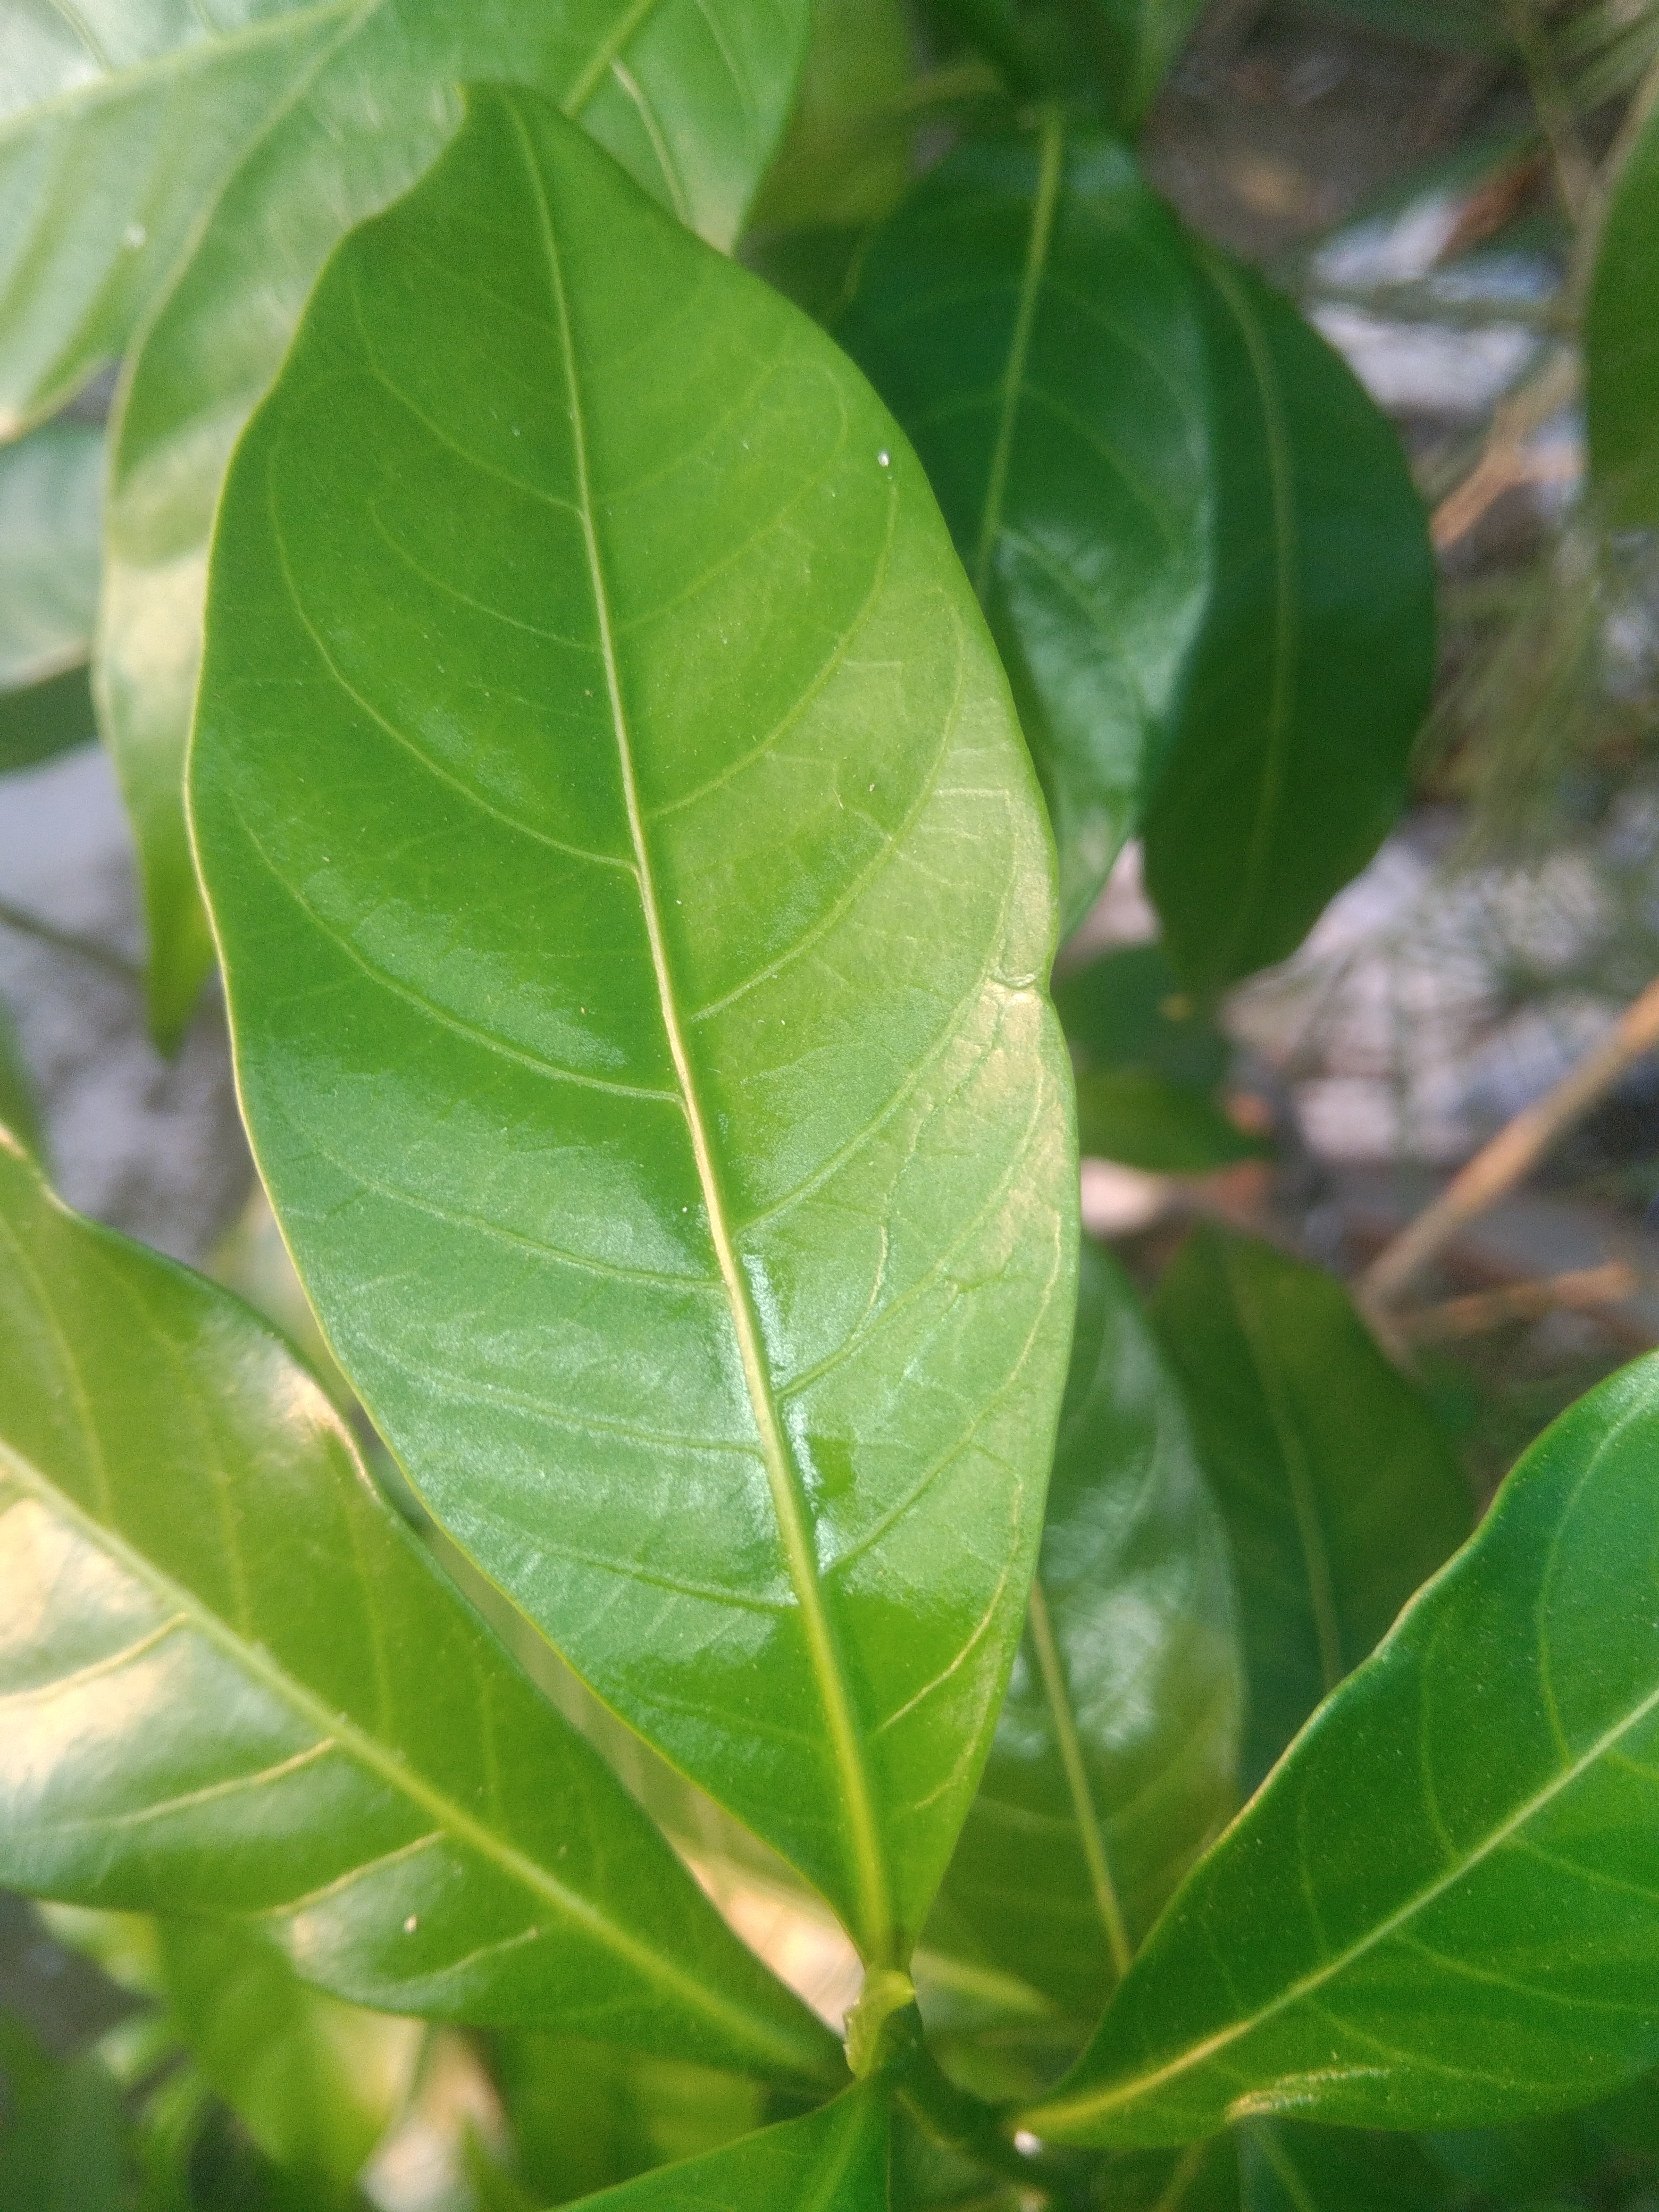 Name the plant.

togor
